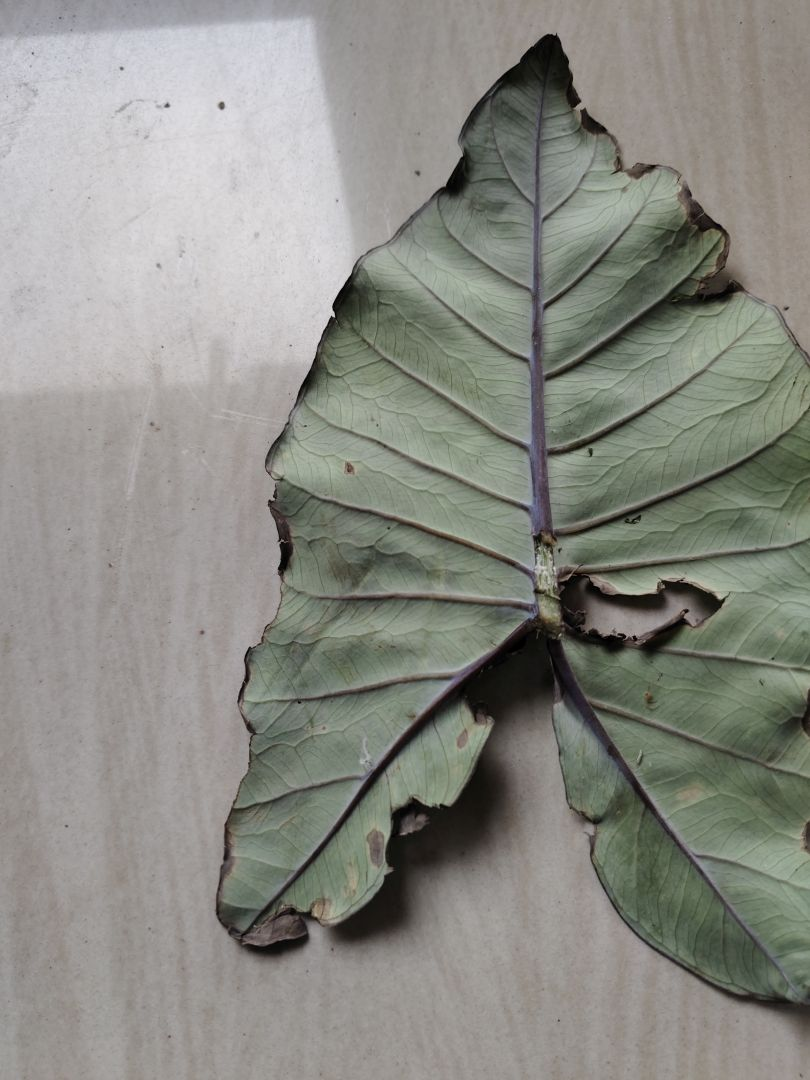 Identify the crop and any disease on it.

taro, leaf blight
